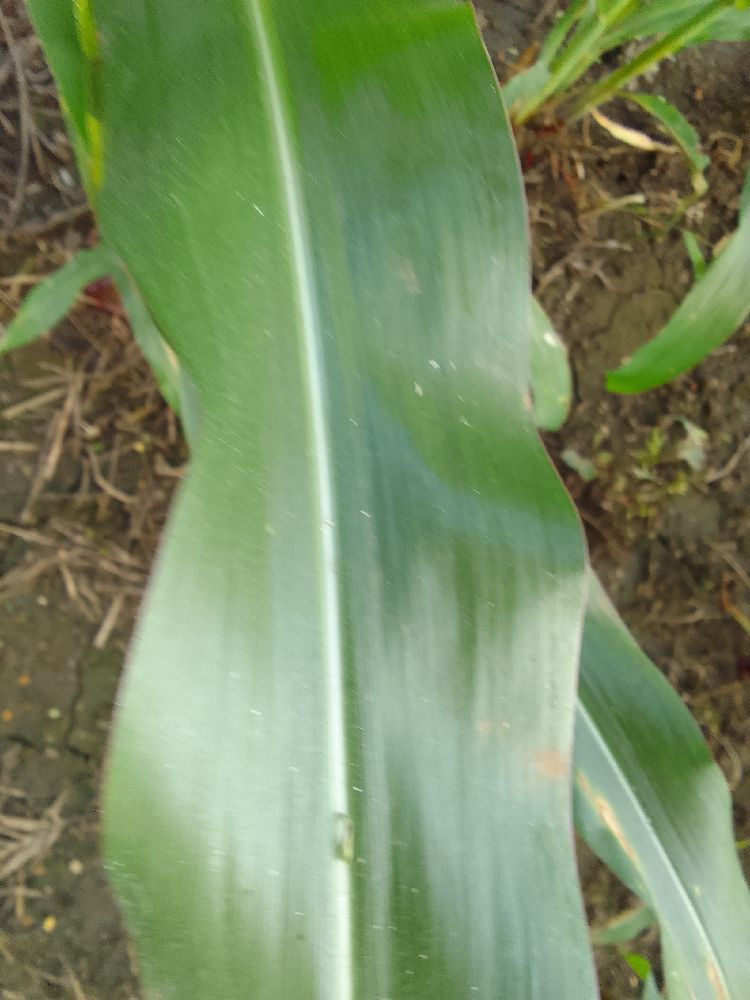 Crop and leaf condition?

maize, healthy
